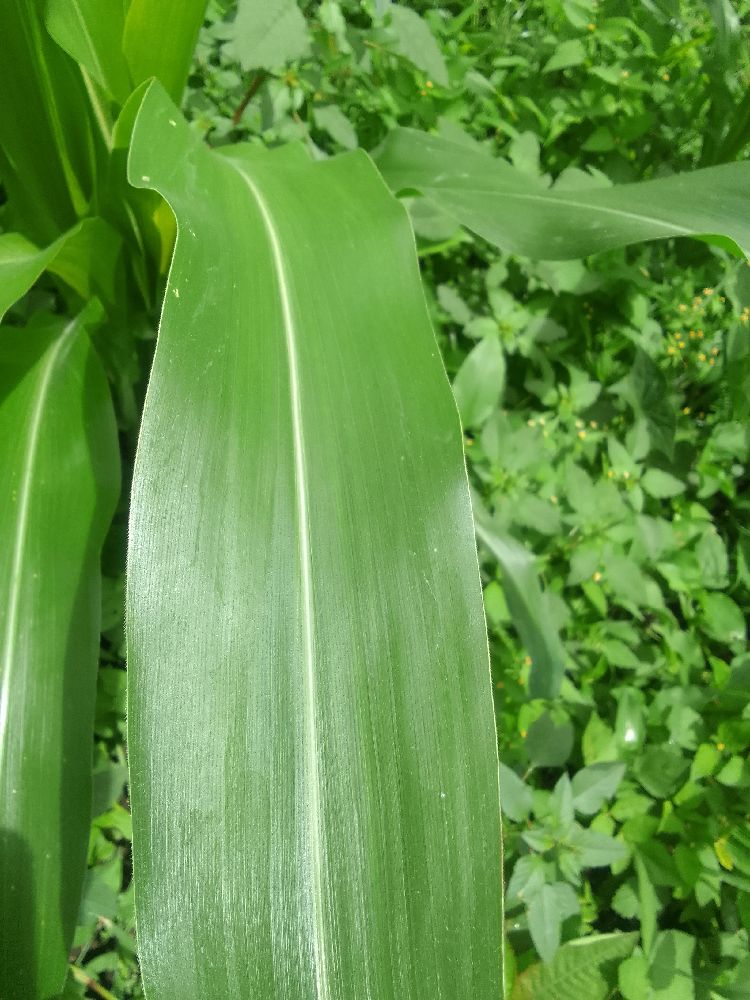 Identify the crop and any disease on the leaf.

maize, healthy
